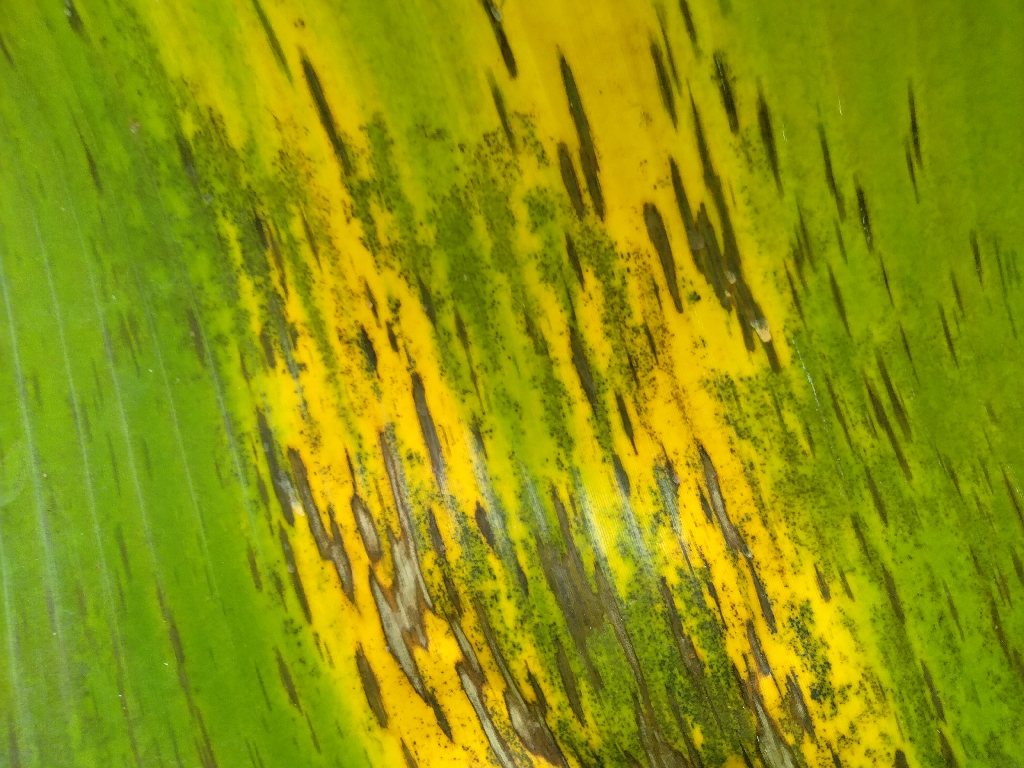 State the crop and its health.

banana, black sigatoka
